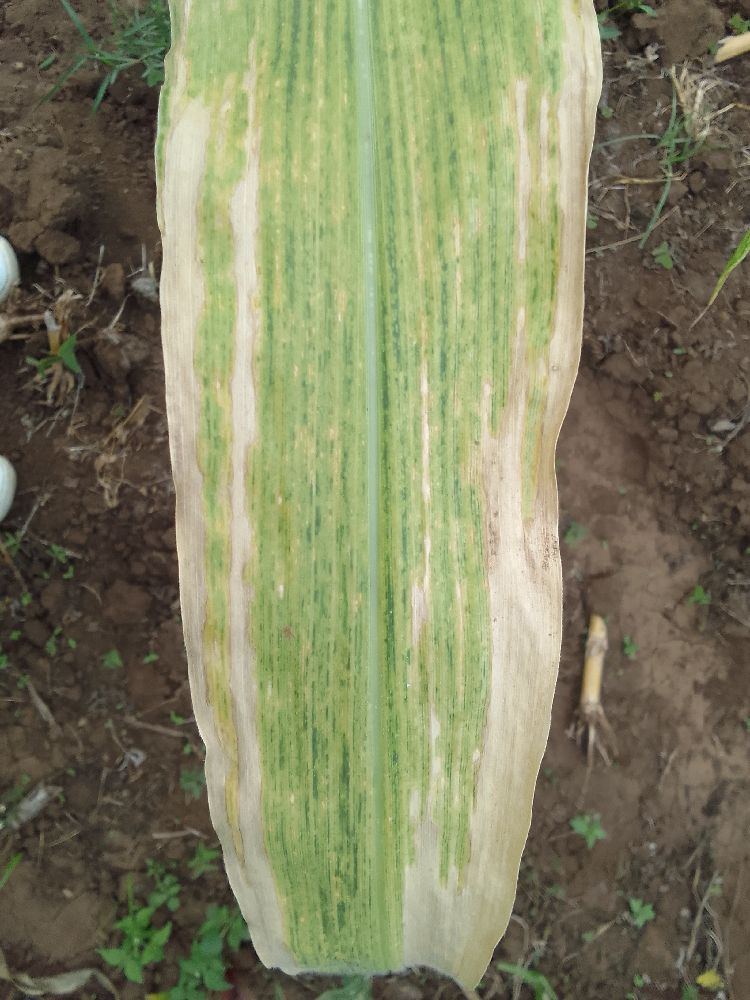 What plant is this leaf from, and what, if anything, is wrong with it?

maize, maize lethal necrosis
